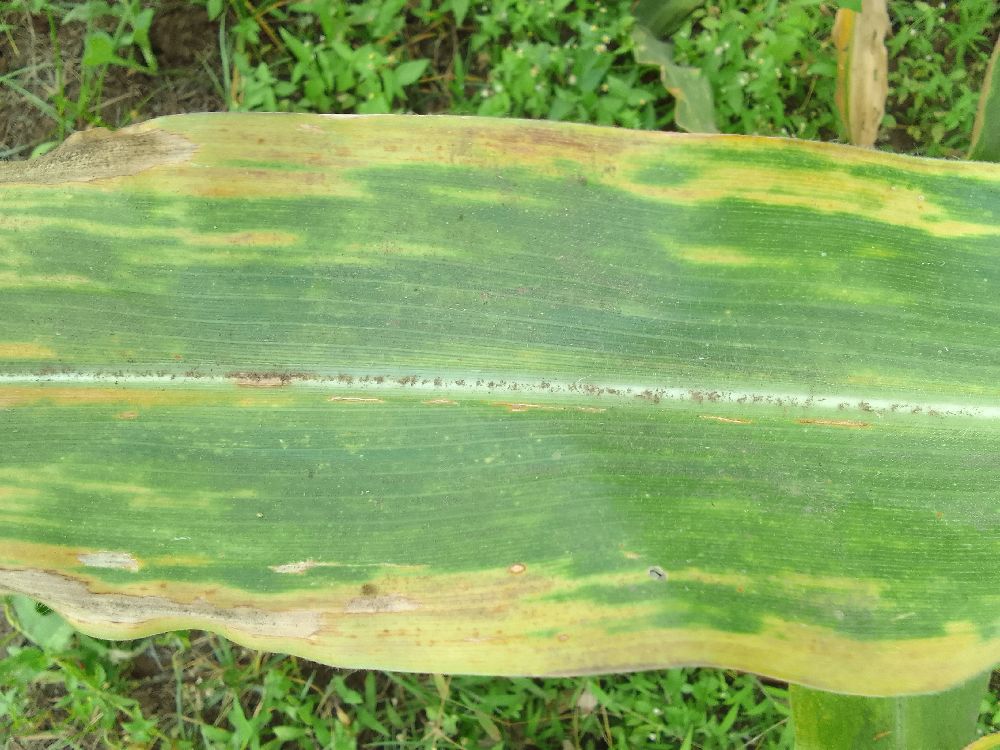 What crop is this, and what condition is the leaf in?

maize, maize lethal necrosis
